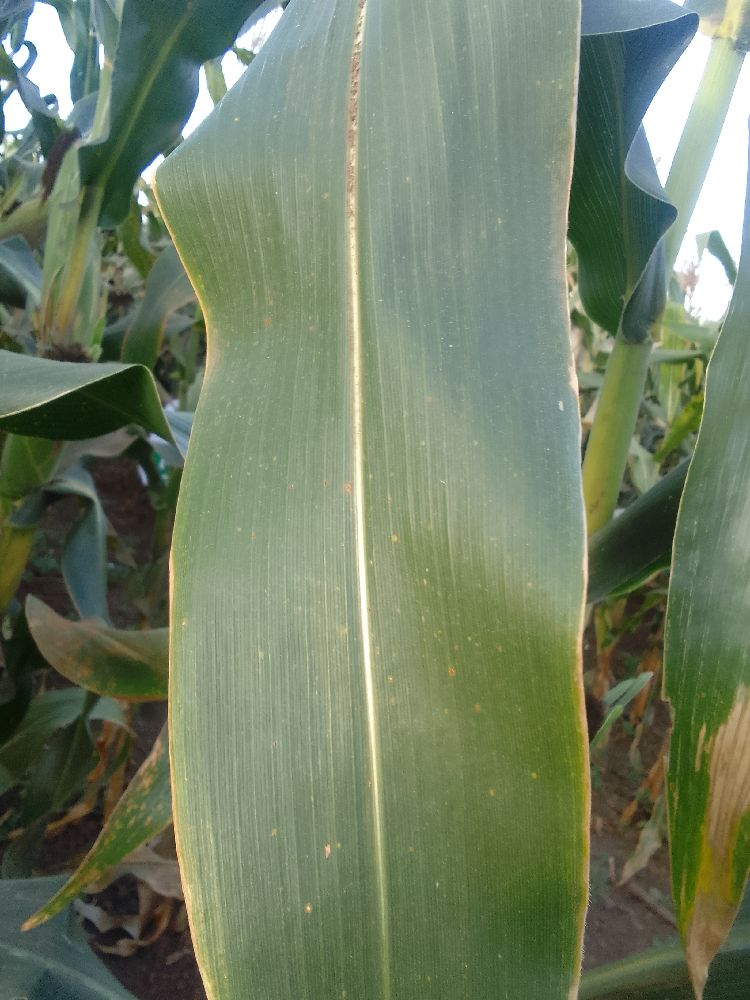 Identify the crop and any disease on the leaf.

maize, healthy
